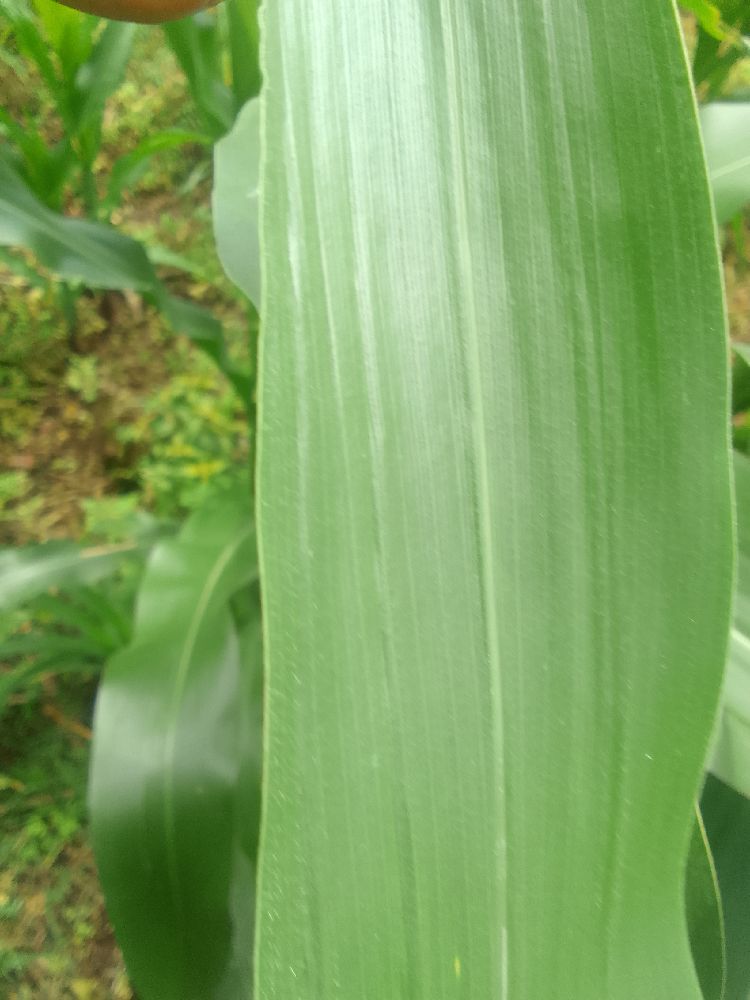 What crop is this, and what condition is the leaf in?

maize, healthy
